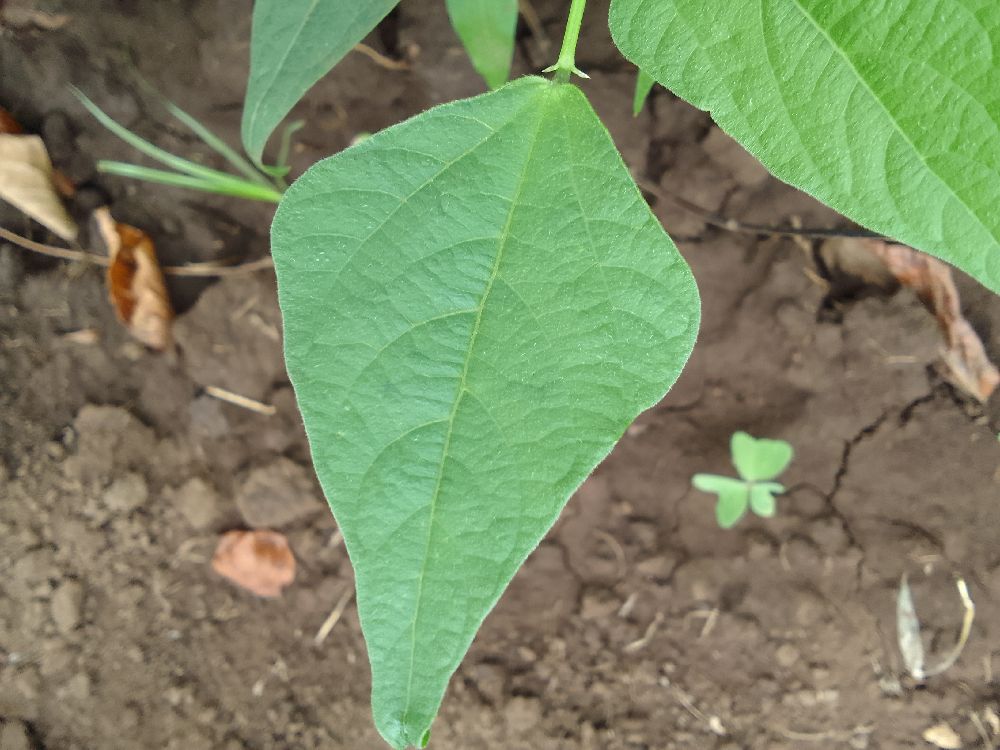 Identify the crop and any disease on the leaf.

common bean, healthy
